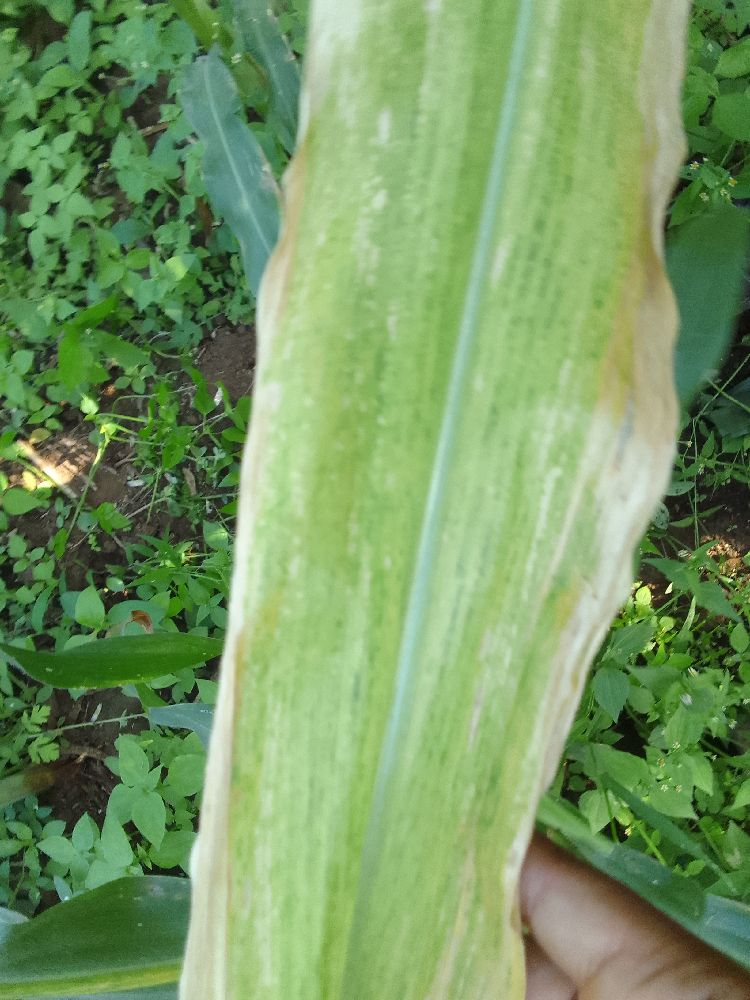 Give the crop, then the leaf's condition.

maize, maize lethal necrosis
